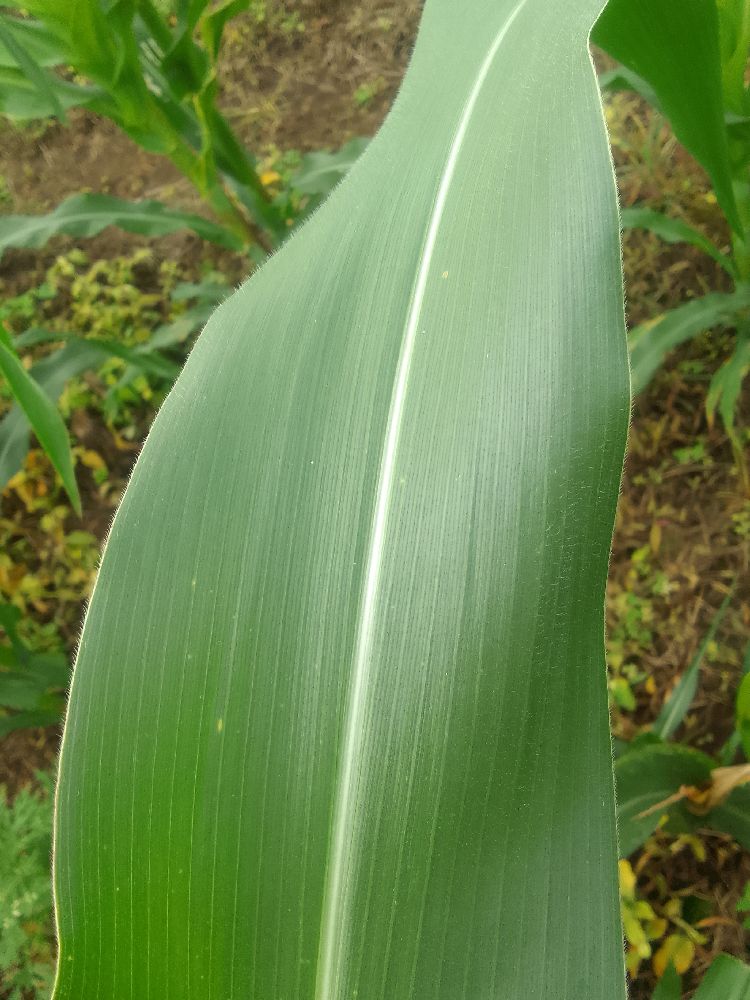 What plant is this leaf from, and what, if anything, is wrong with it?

maize, healthy
